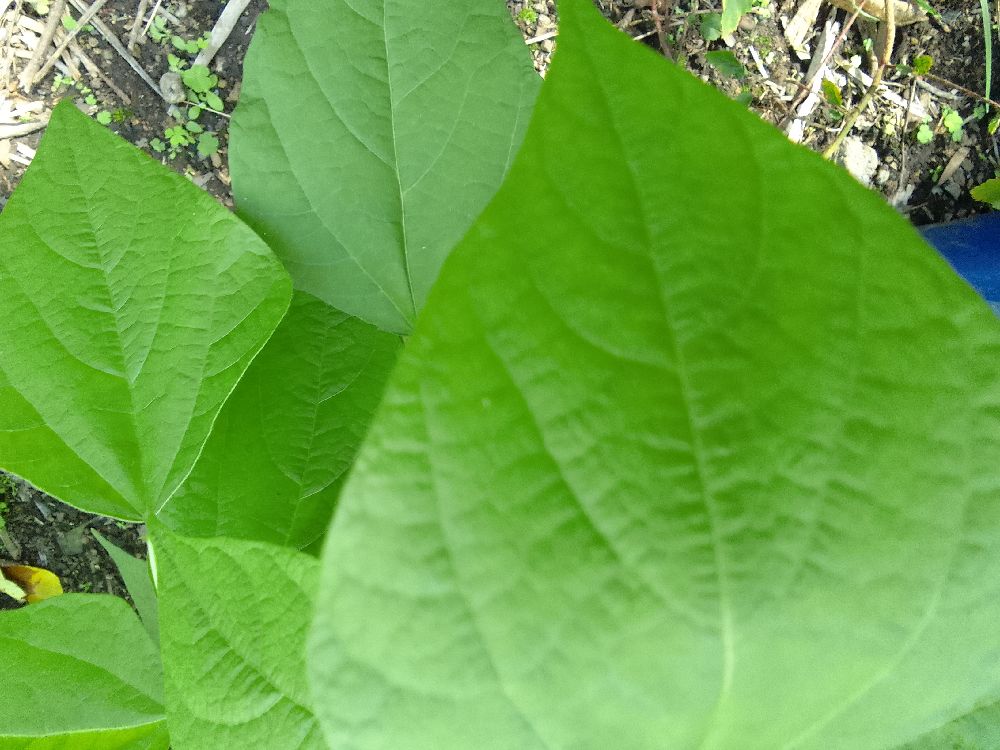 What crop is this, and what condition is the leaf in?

common bean, healthy
